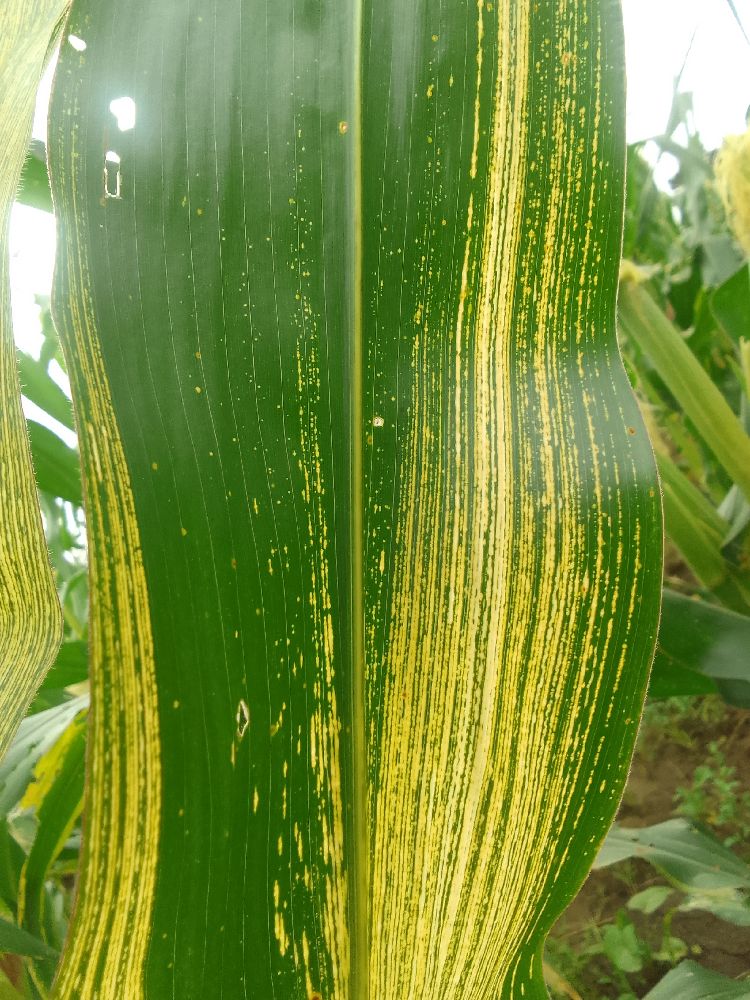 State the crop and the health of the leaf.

maize, maize streak virus
